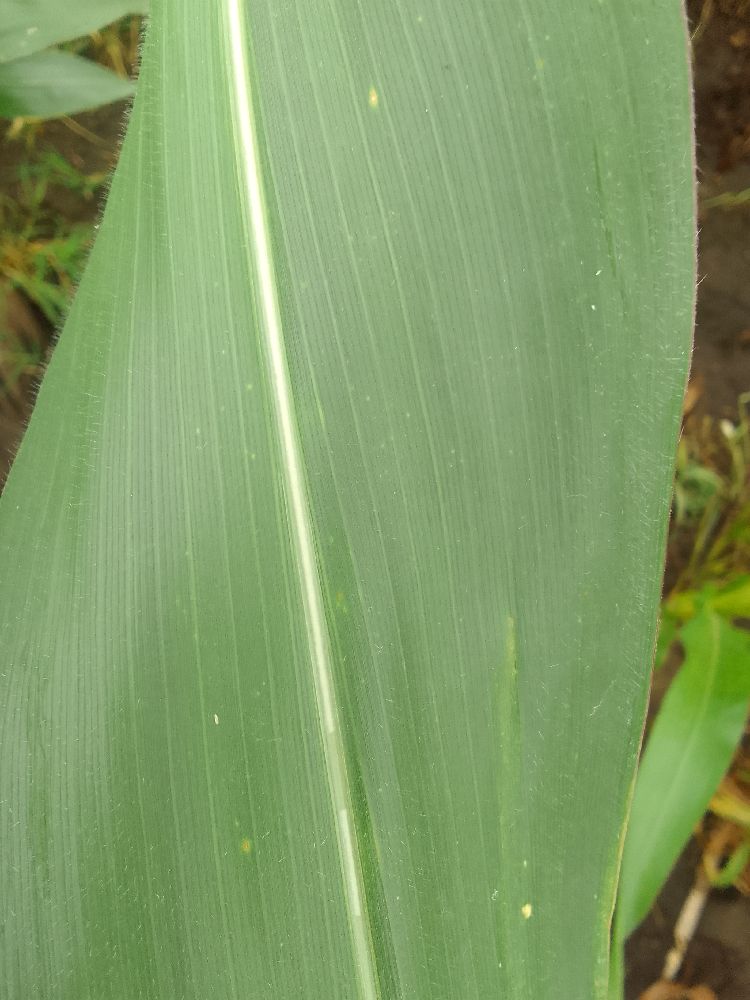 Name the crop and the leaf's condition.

maize, healthy
